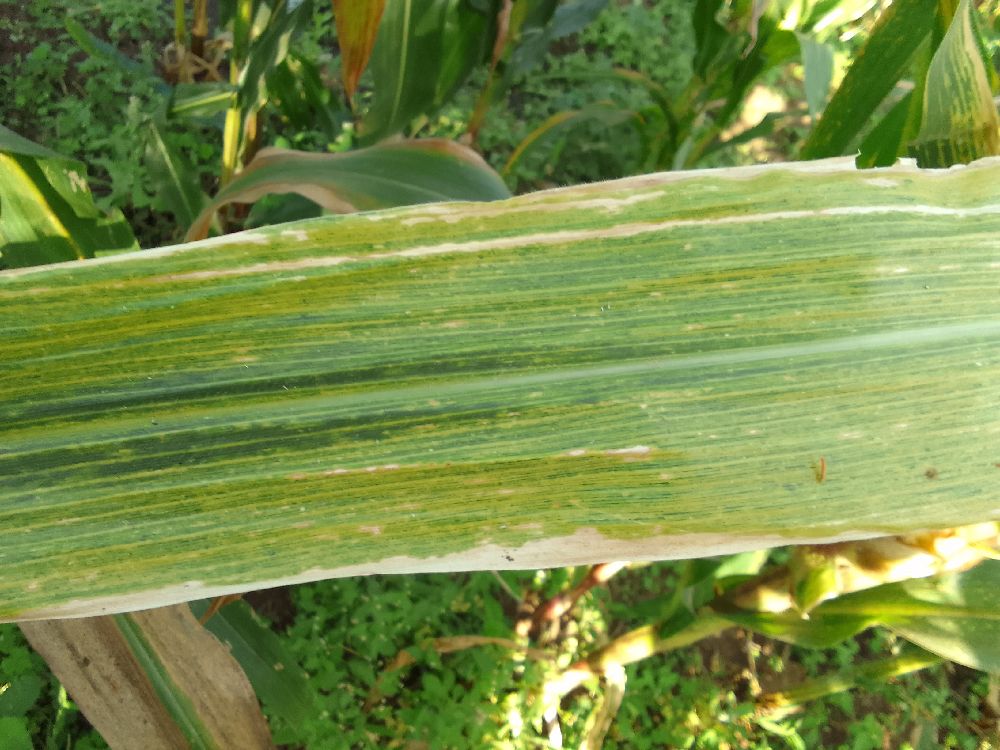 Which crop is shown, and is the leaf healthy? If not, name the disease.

maize, maize lethal necrosis
